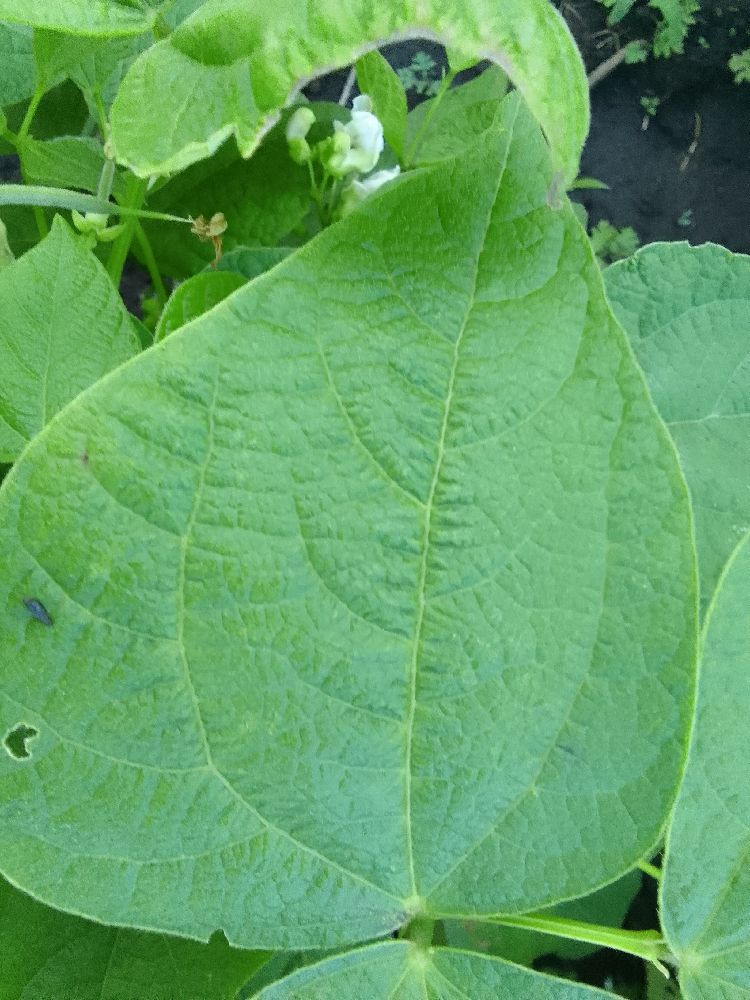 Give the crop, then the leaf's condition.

common bean, healthy
